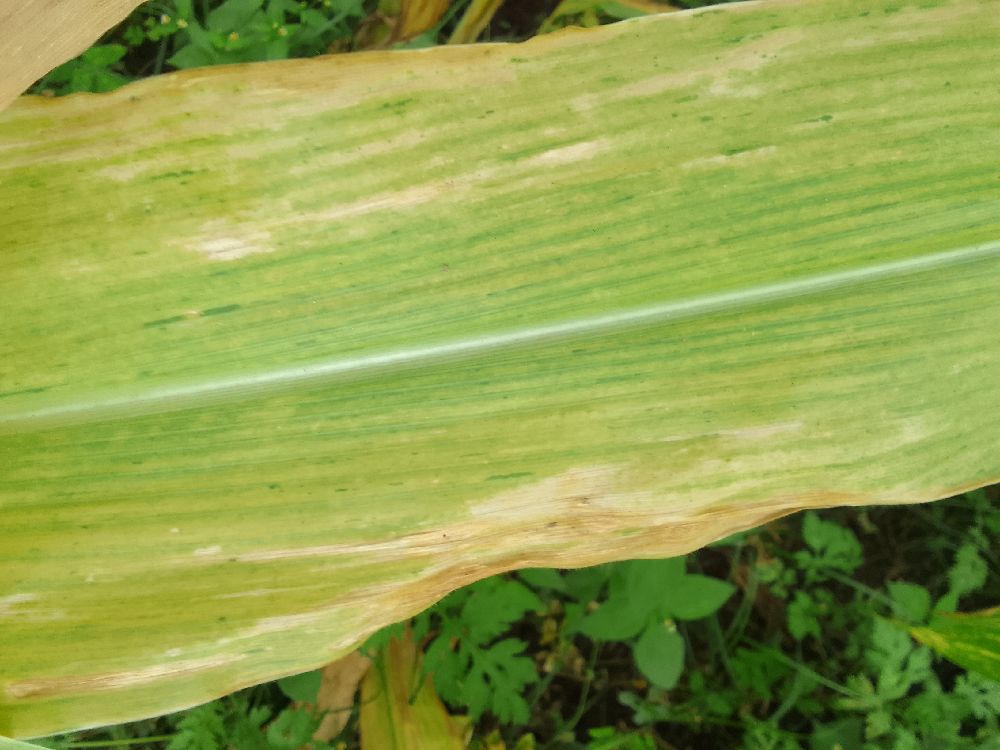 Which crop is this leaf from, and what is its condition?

maize, maize lethal necrosis
